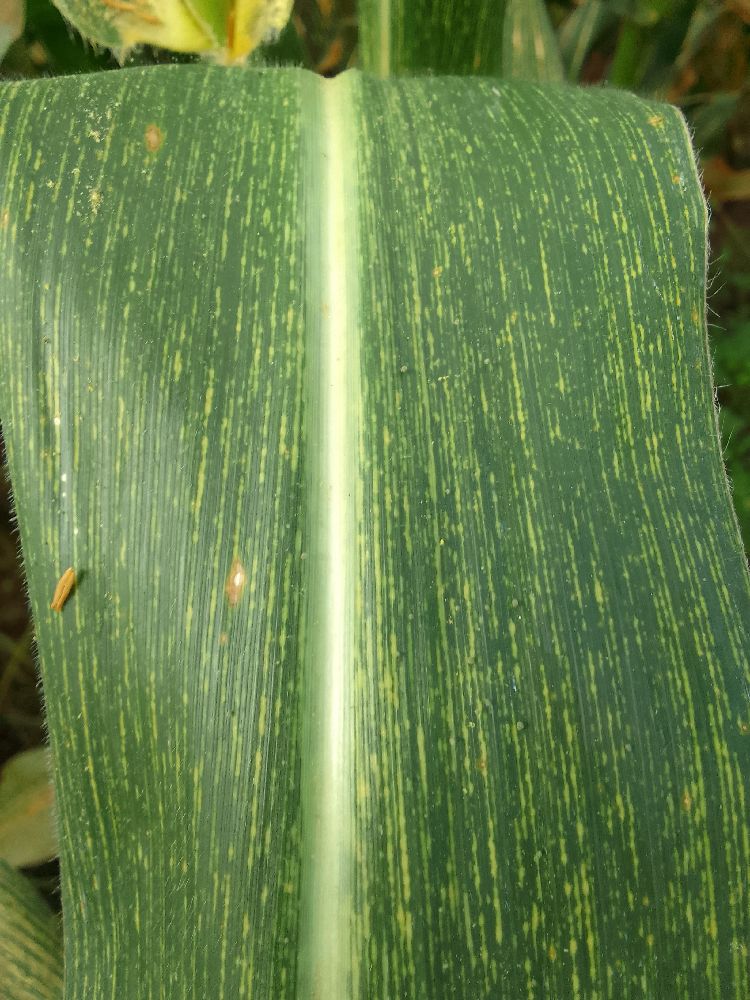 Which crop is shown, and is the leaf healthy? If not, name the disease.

maize, maize streak virus
